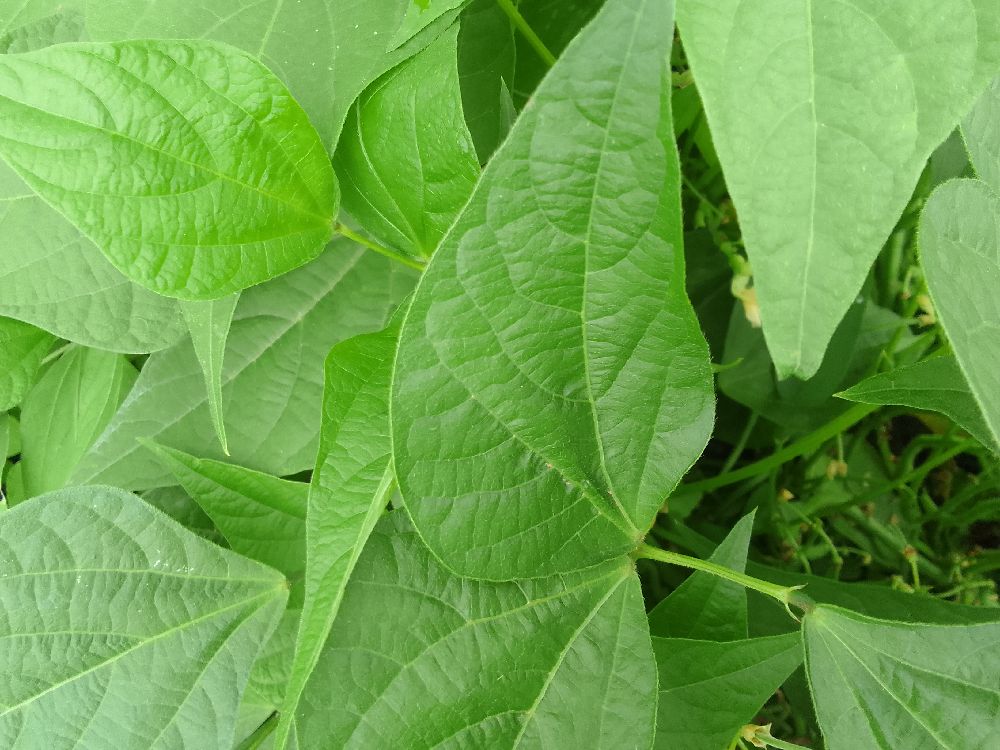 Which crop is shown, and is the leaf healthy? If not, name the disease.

common bean, healthy
